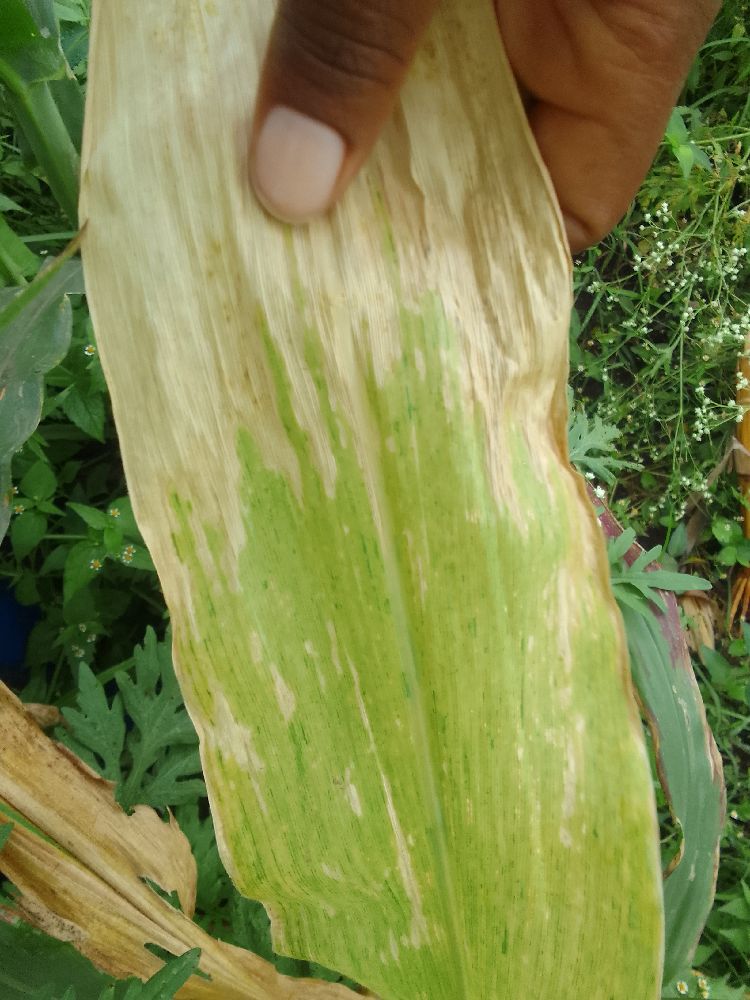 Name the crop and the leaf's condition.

maize, maize lethal necrosis
